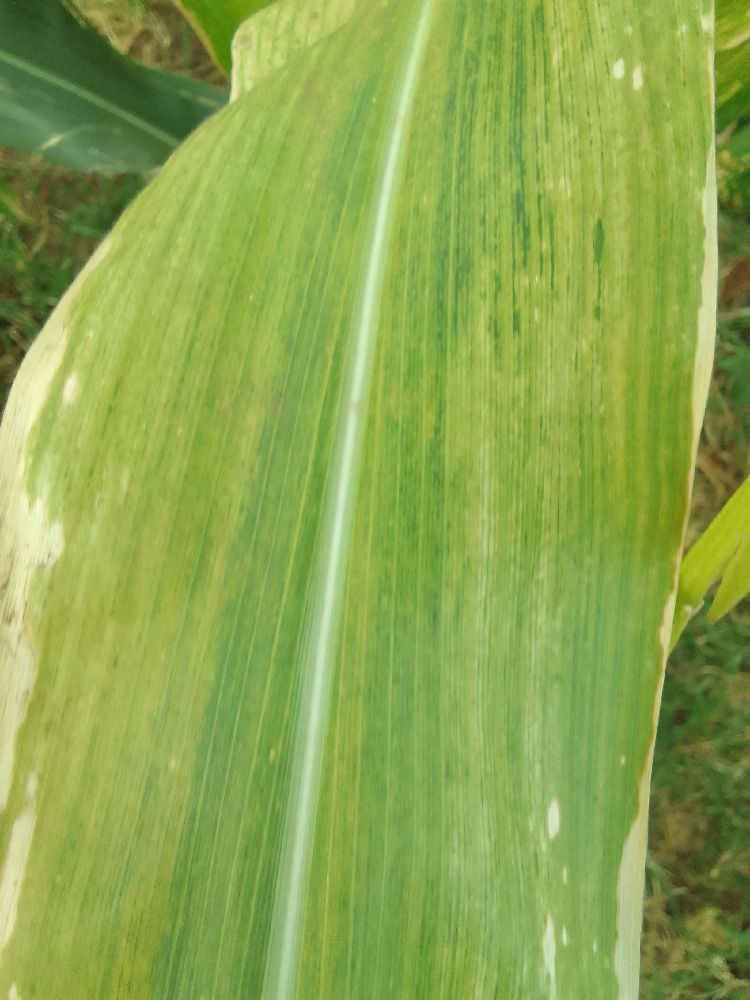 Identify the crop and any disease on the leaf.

maize, maize lethal necrosis
